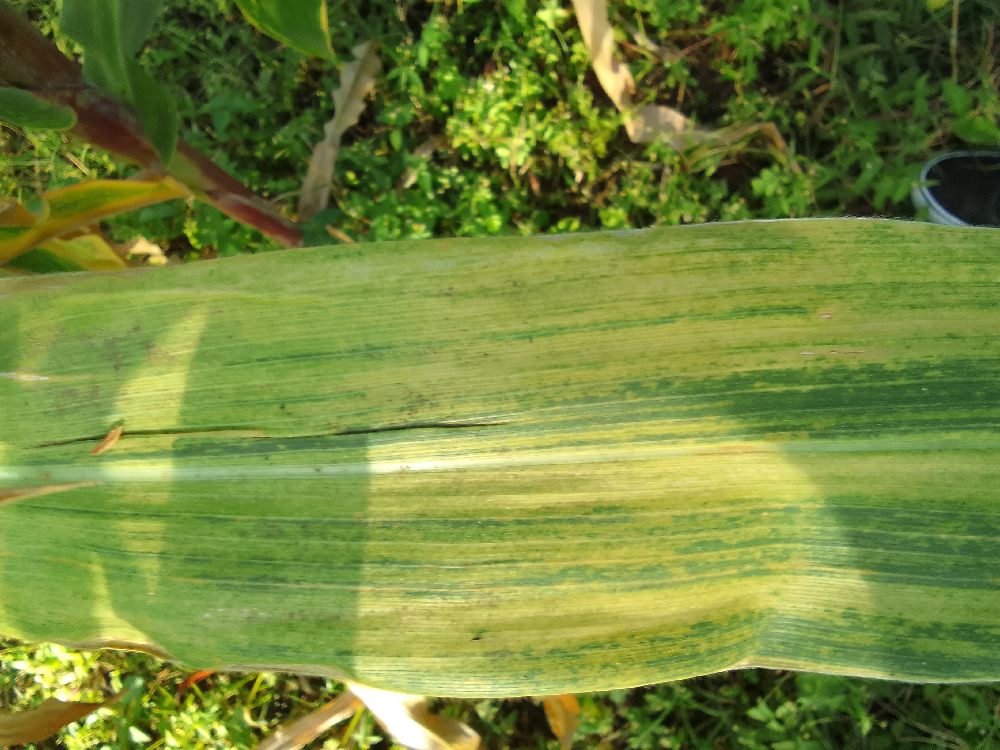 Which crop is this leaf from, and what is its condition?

maize, maize lethal necrosis
